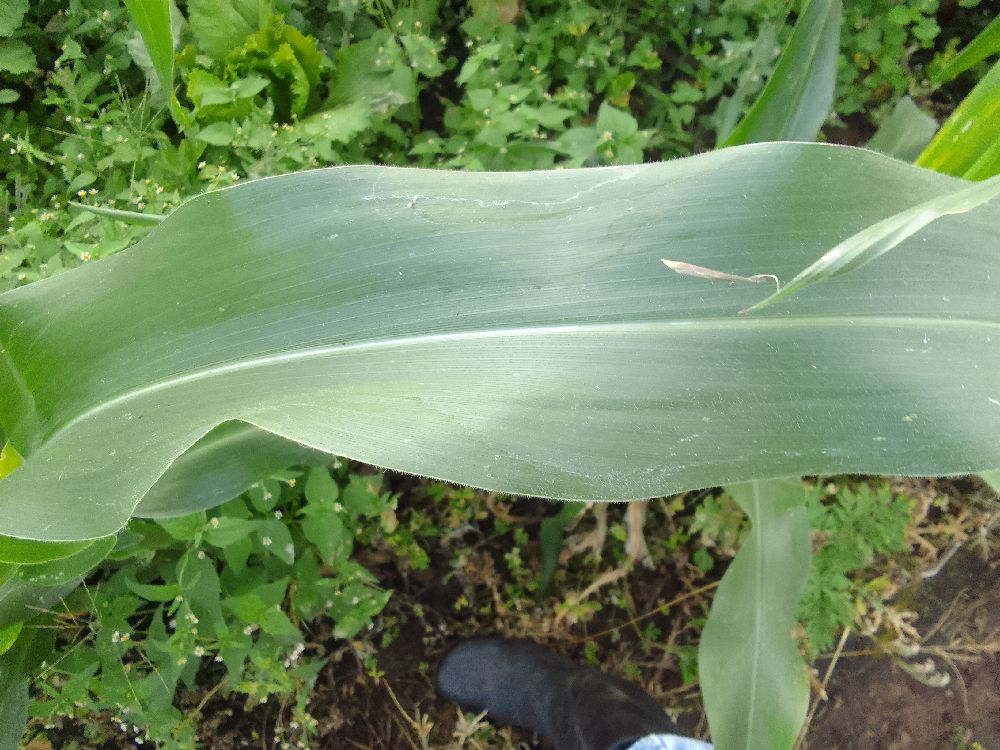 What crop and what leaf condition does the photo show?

maize, healthy
